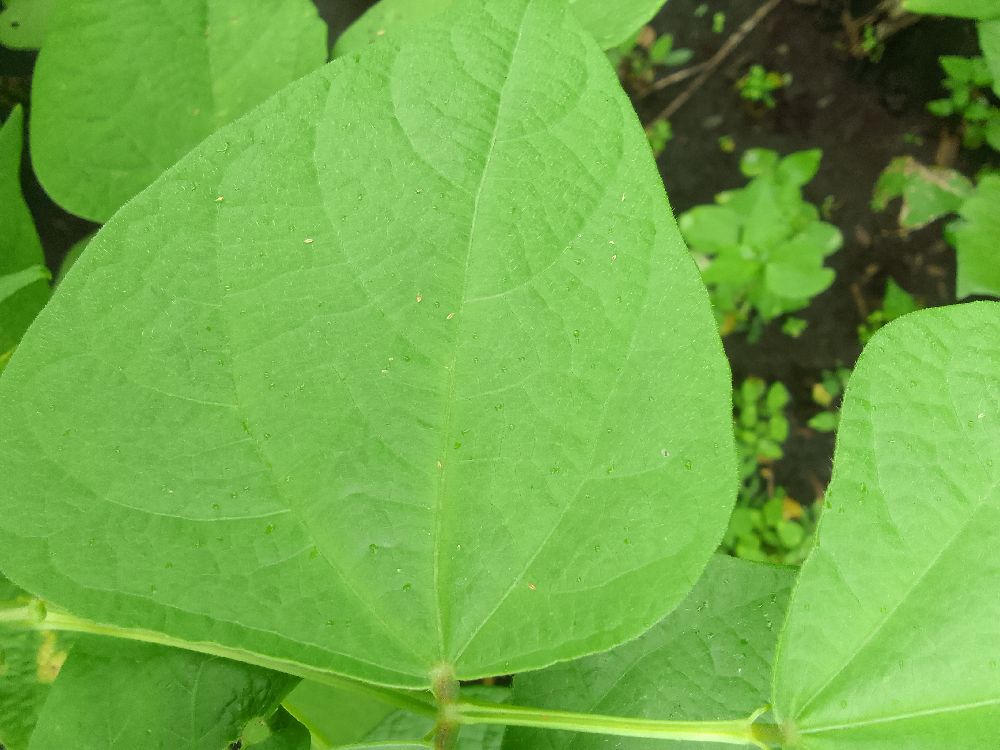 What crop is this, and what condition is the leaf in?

common bean, healthy
